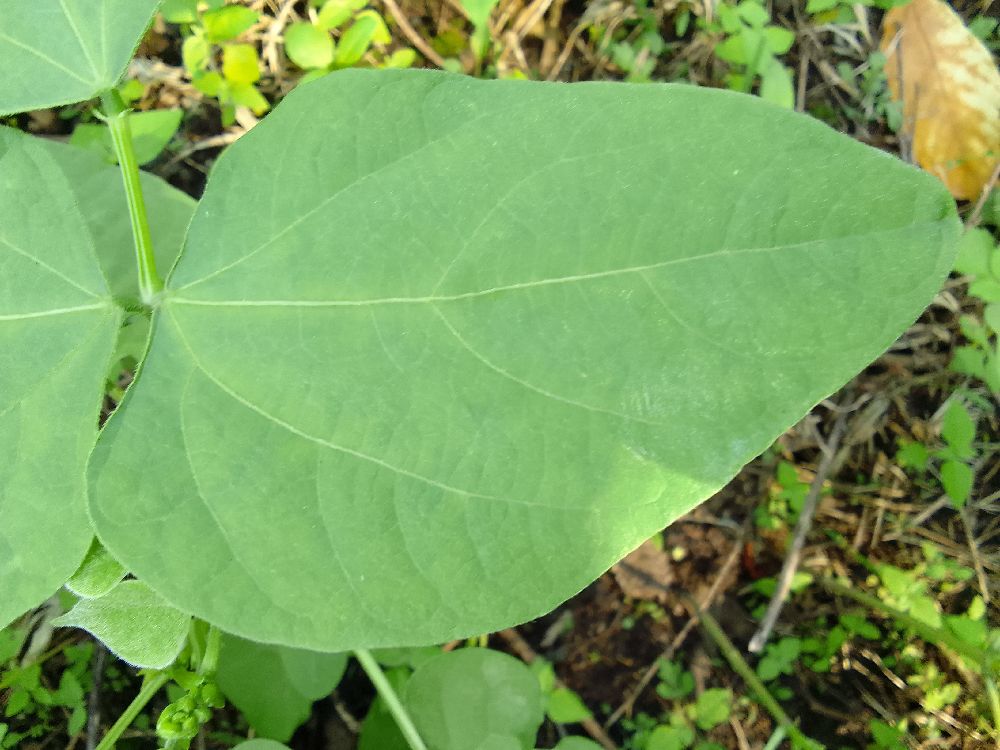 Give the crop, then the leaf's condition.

common bean, healthy
